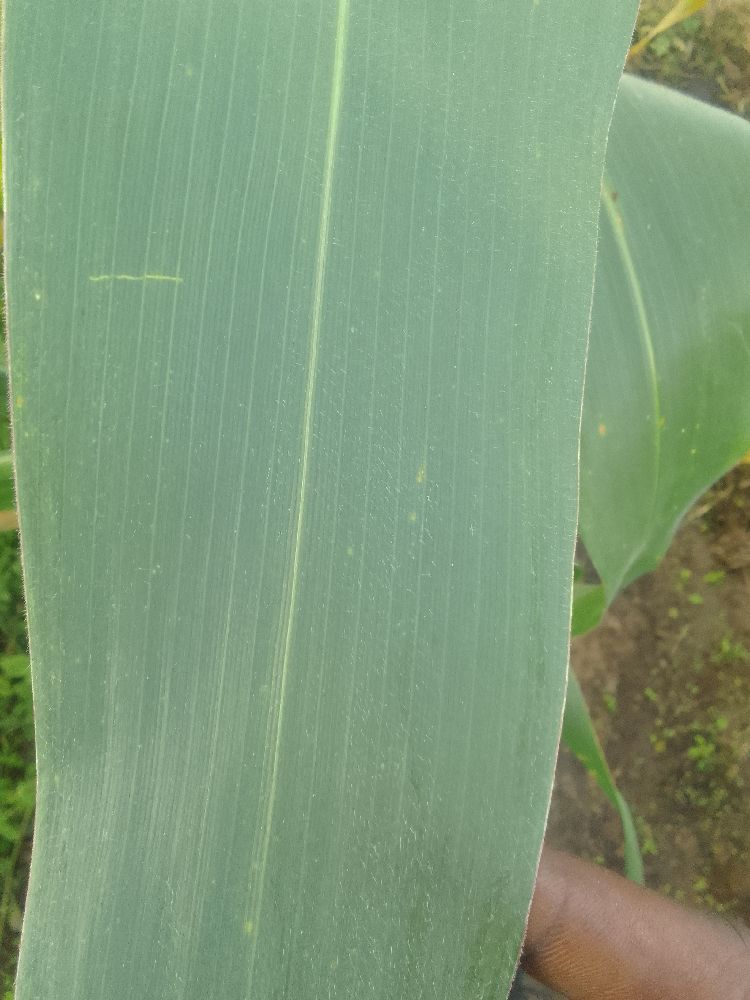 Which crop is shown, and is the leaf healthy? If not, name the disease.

maize, healthy
